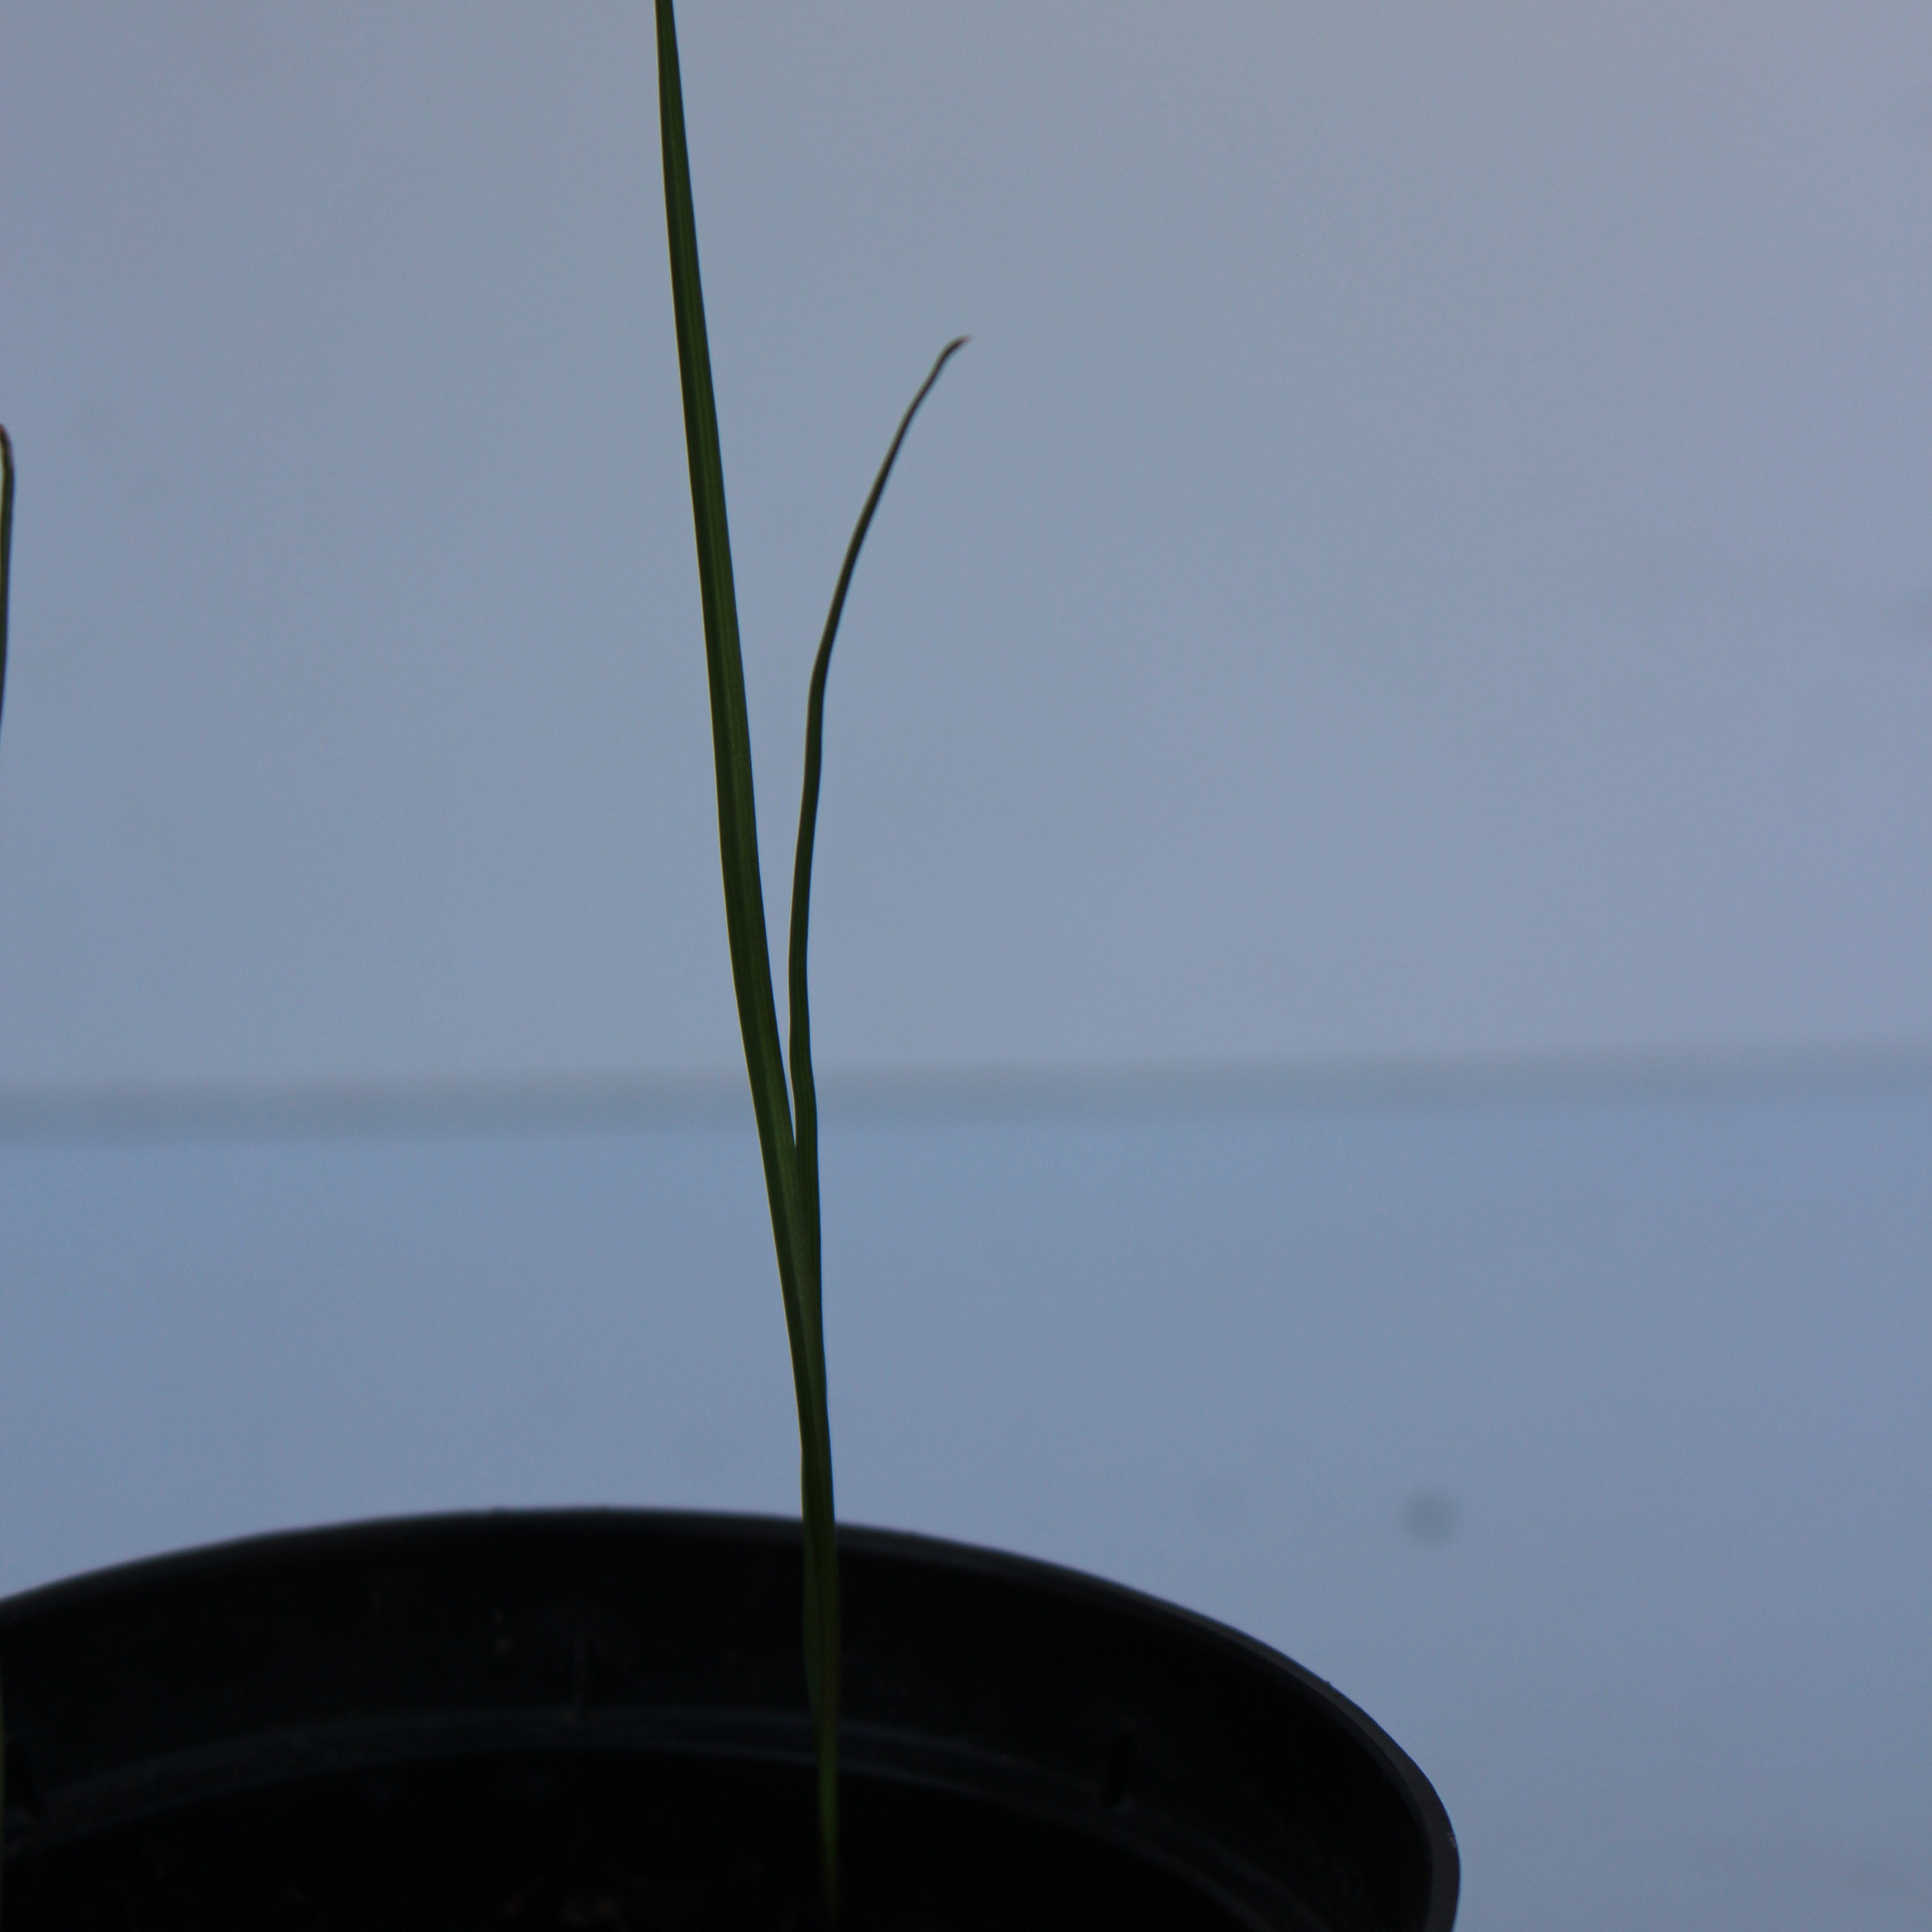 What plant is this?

Lolium multiflorum
